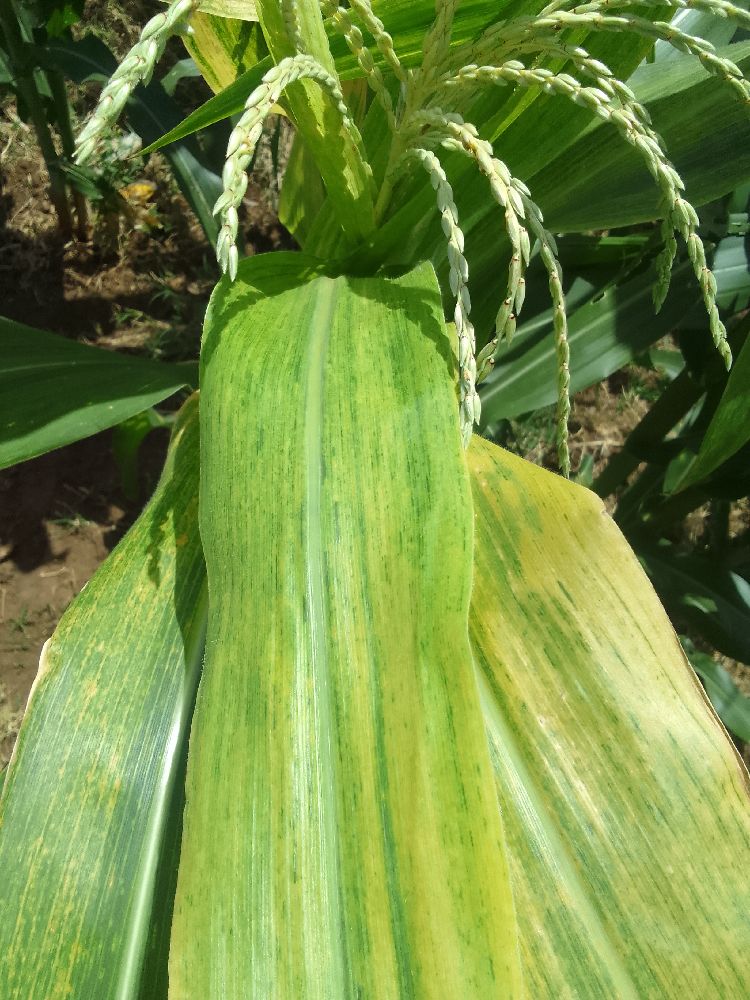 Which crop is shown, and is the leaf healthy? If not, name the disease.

maize, maize lethal necrosis
